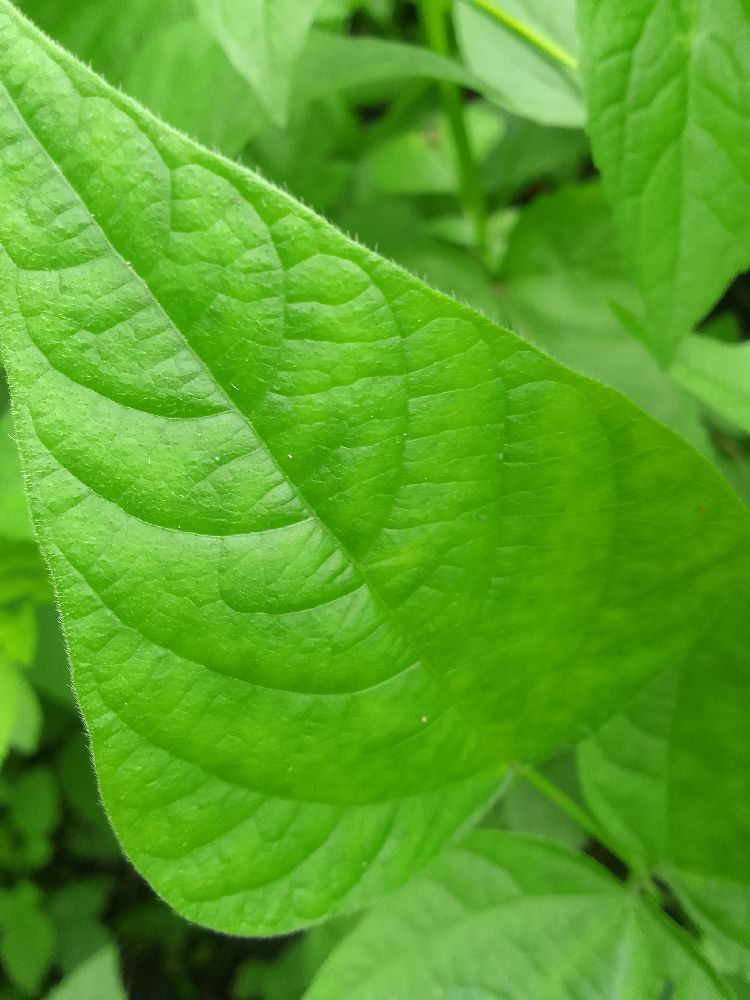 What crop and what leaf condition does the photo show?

common bean, healthy
